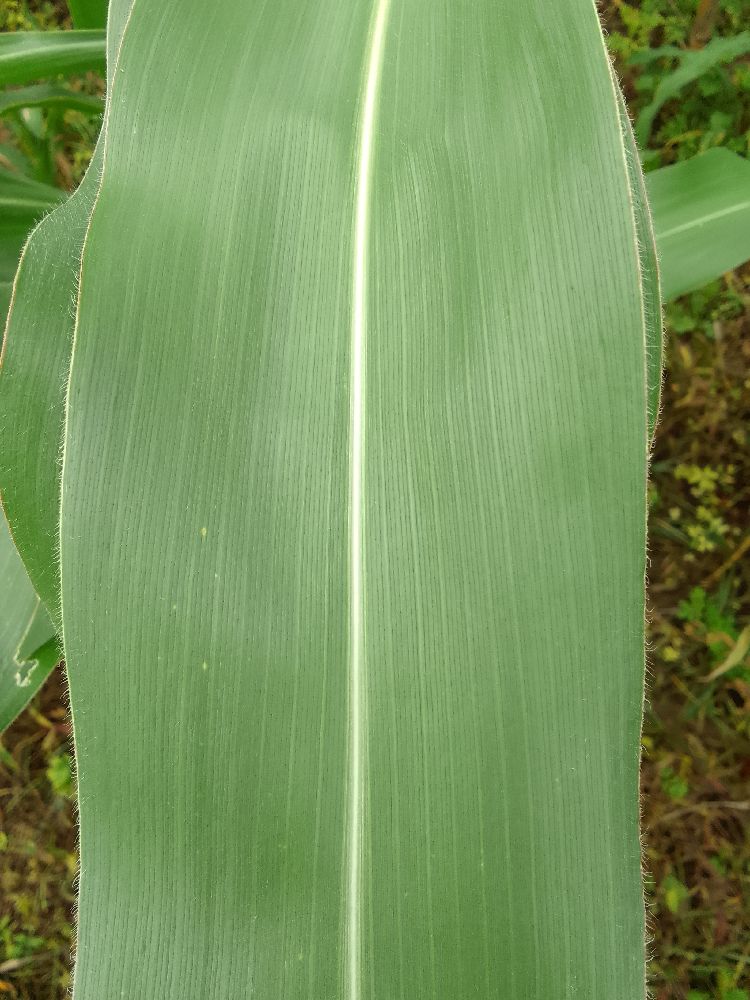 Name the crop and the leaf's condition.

maize, healthy
